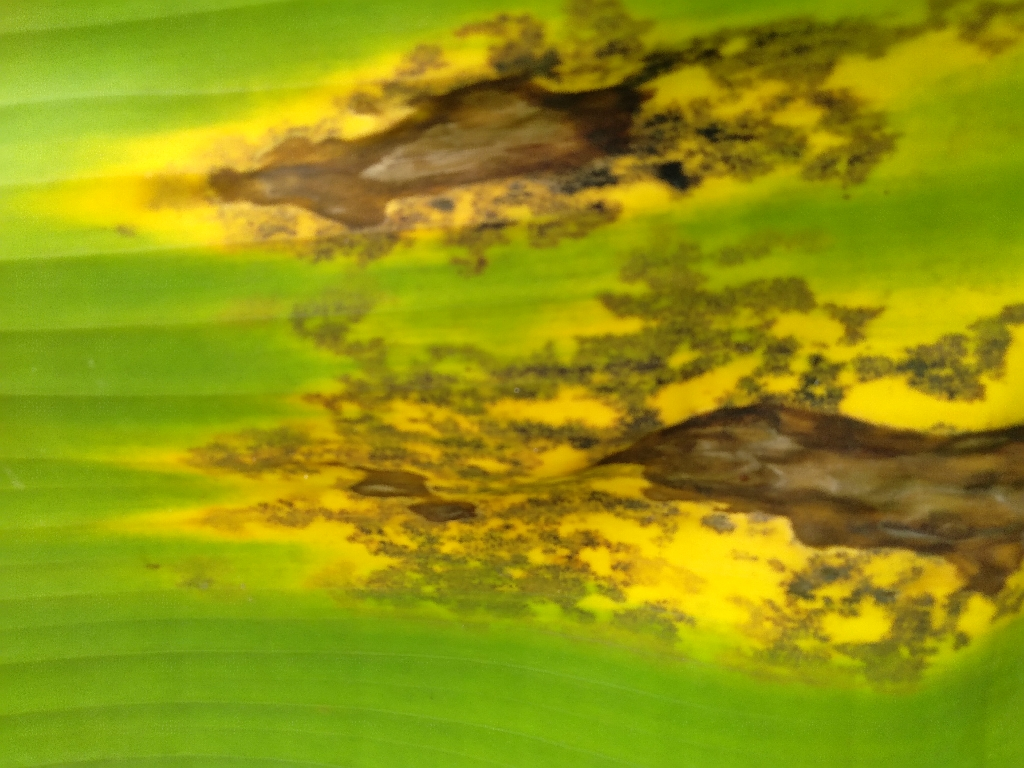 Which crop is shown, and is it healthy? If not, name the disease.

banana, black sigatoka
